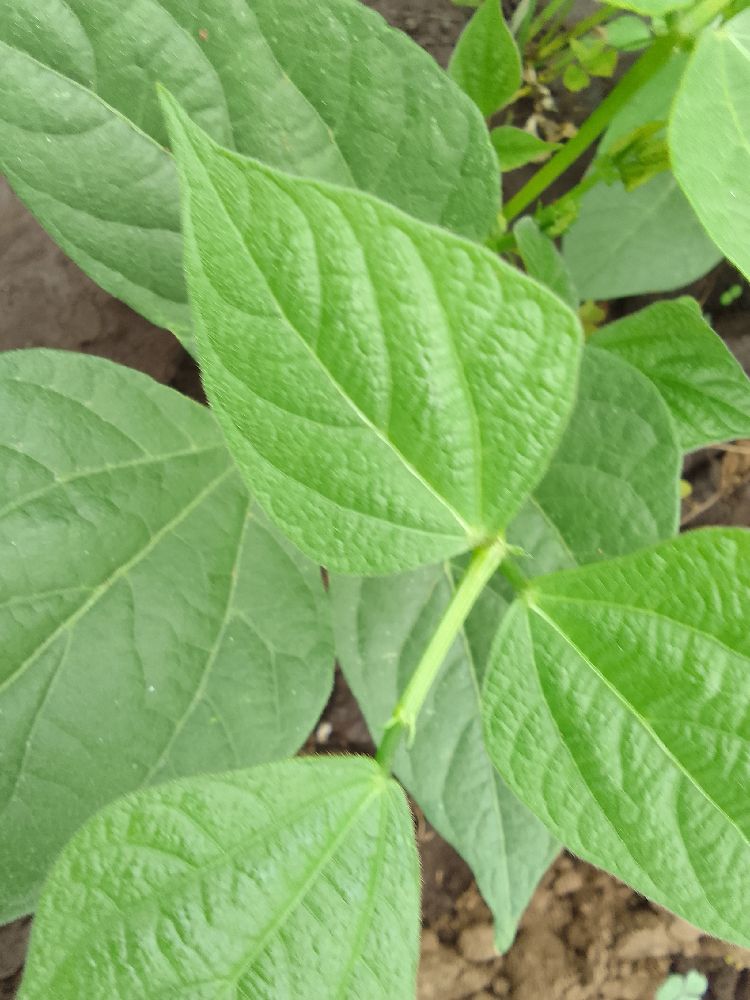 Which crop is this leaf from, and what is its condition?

common bean, healthy
